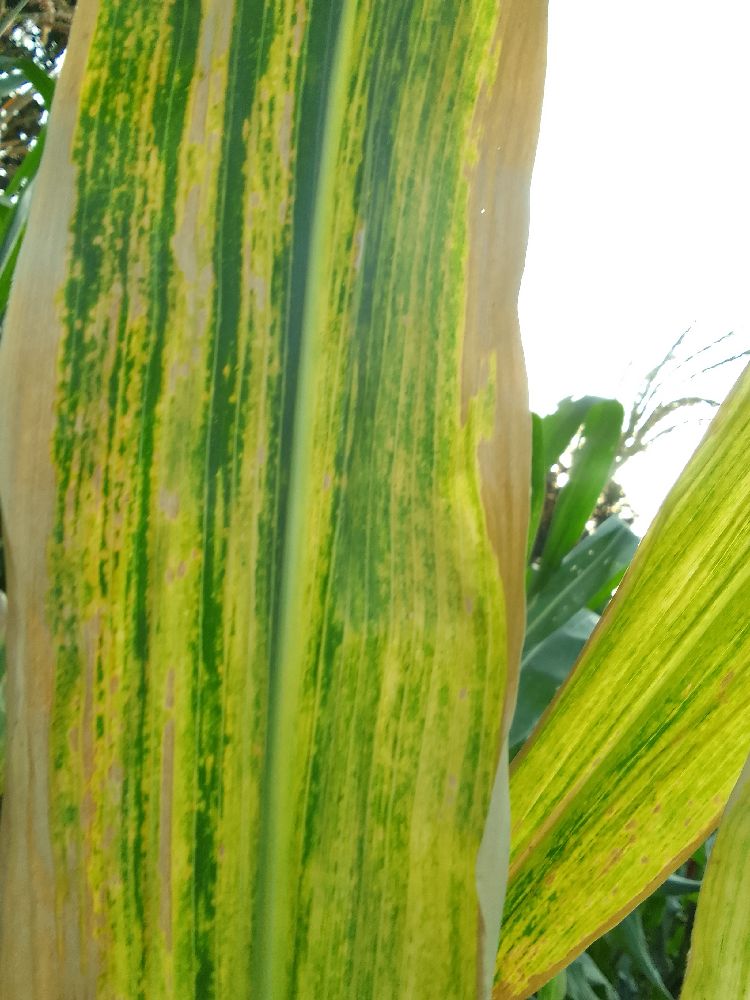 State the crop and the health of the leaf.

maize, maize lethal necrosis
